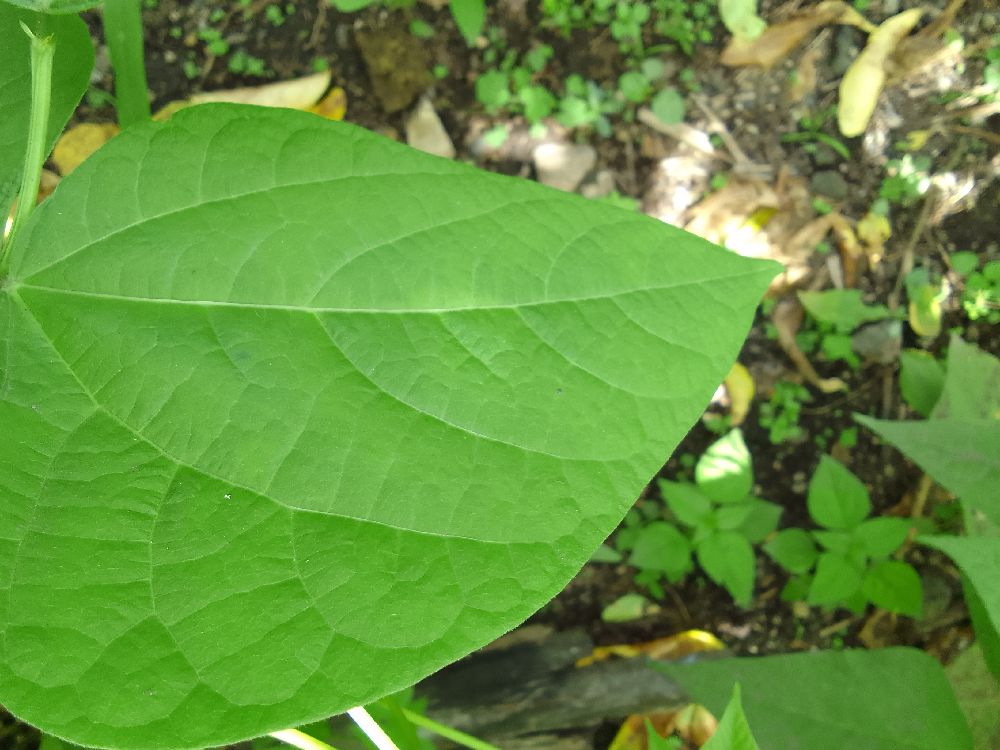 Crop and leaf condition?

common bean, healthy
